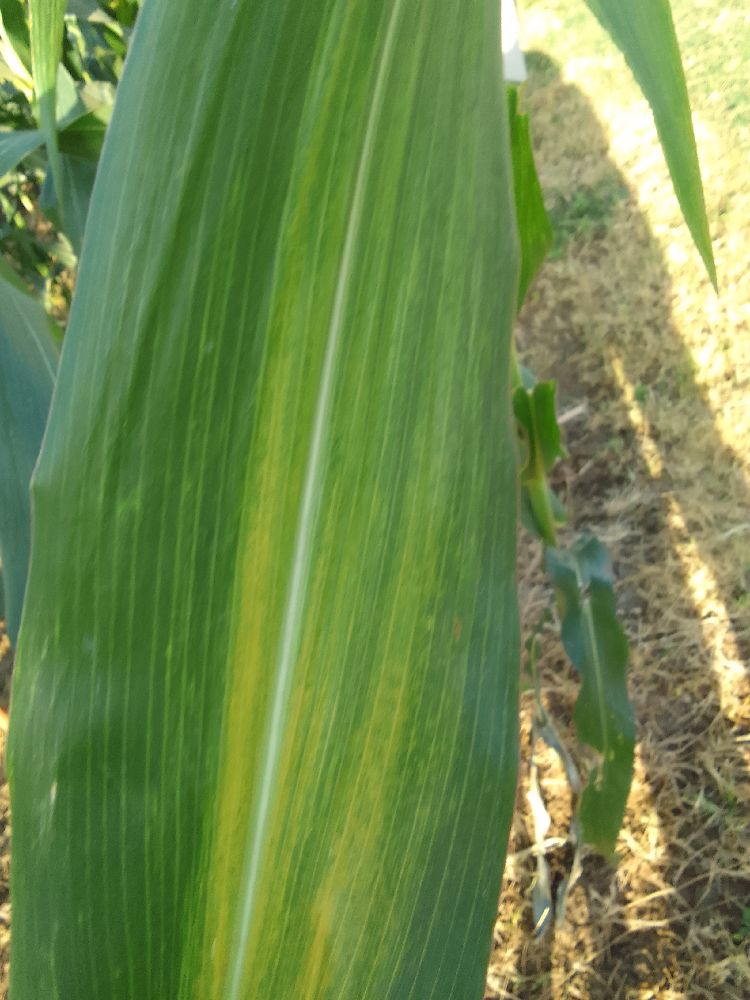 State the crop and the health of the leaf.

maize, maize lethal necrosis
